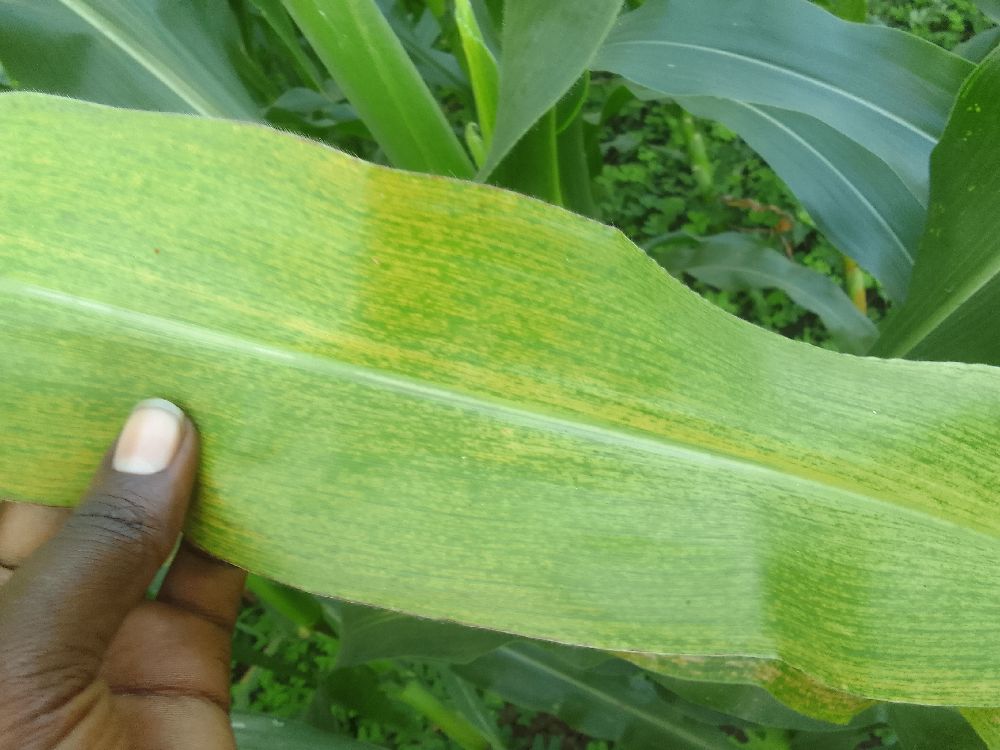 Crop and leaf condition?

maize, maize lethal necrosis
